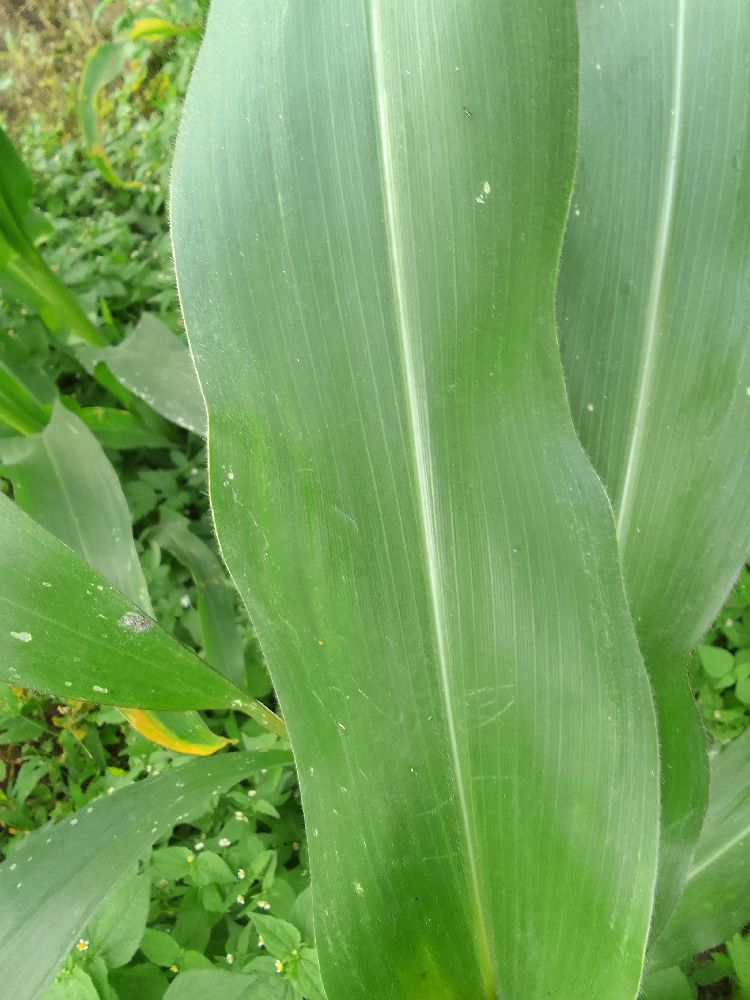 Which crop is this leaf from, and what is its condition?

maize, healthy
